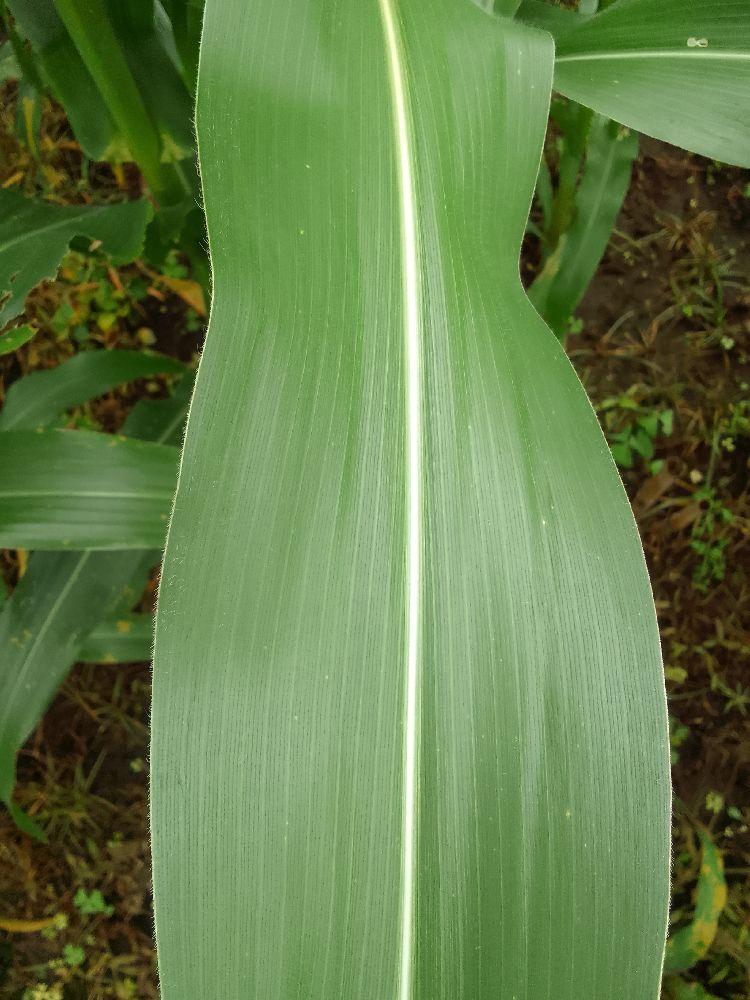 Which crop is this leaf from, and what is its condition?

maize, healthy
